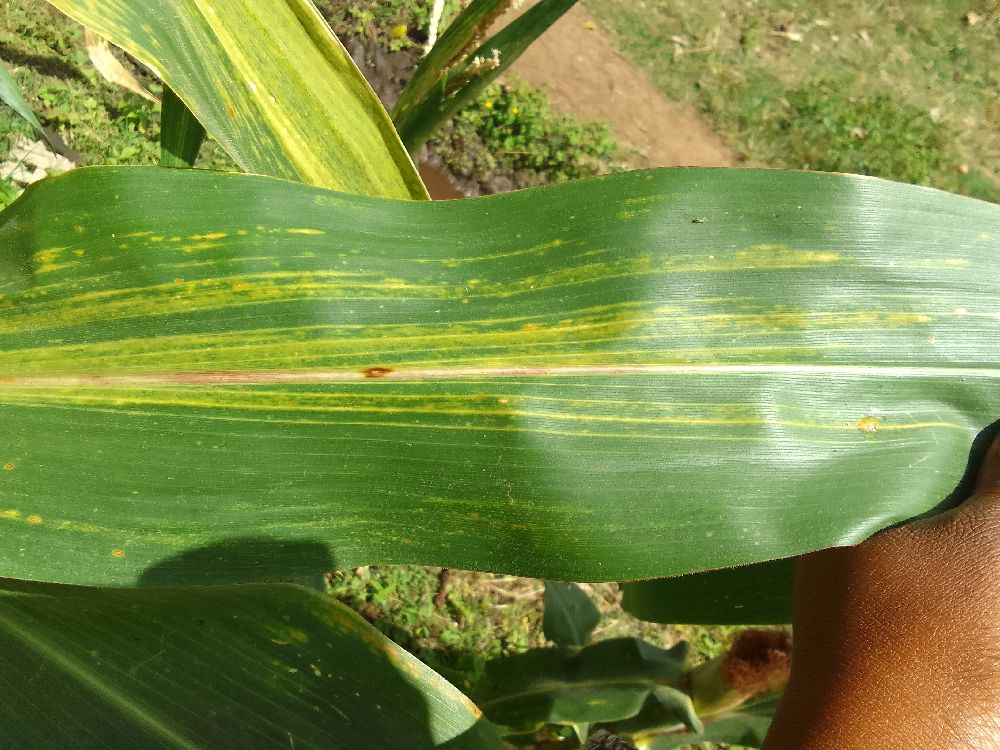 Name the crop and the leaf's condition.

maize, maize lethal necrosis
